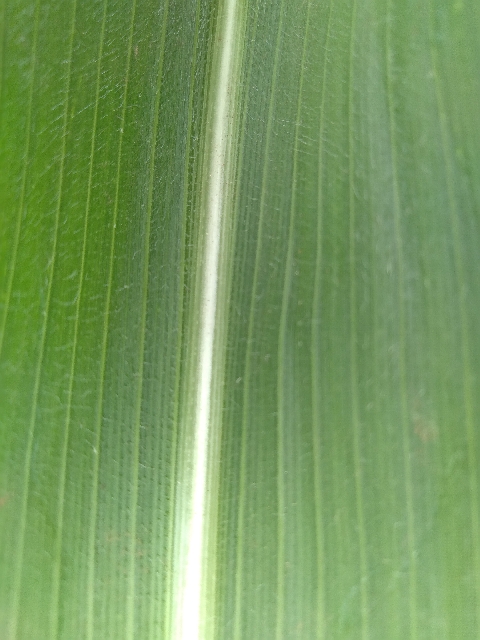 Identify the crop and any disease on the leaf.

maize, healthy
